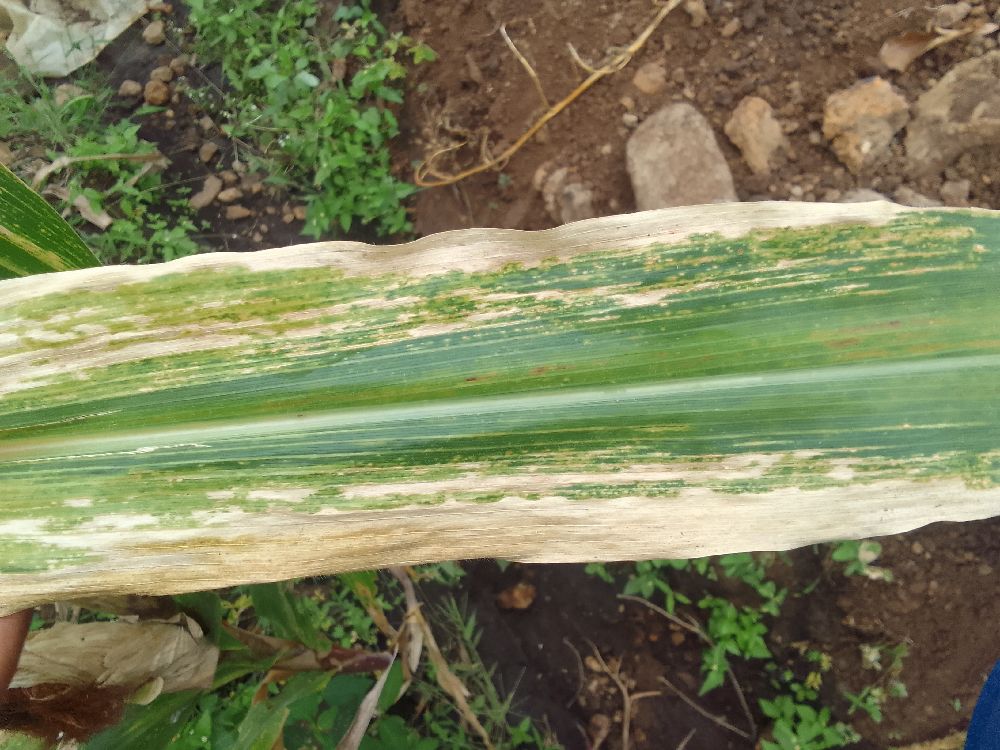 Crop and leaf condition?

maize, maize lethal necrosis
